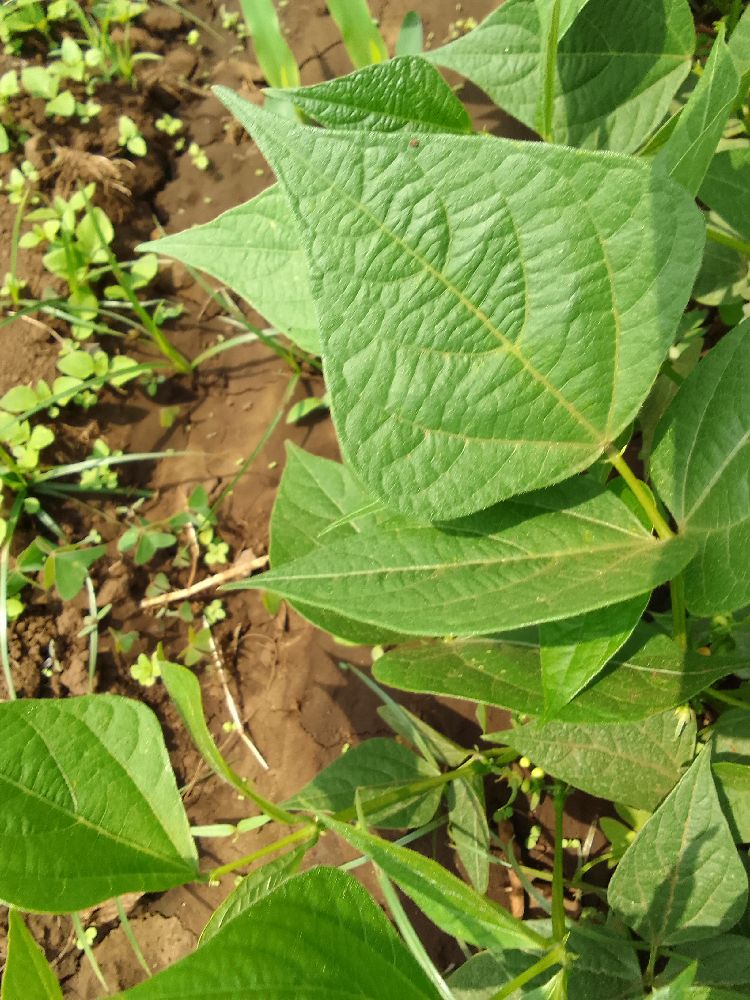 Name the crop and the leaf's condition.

common bean, healthy
